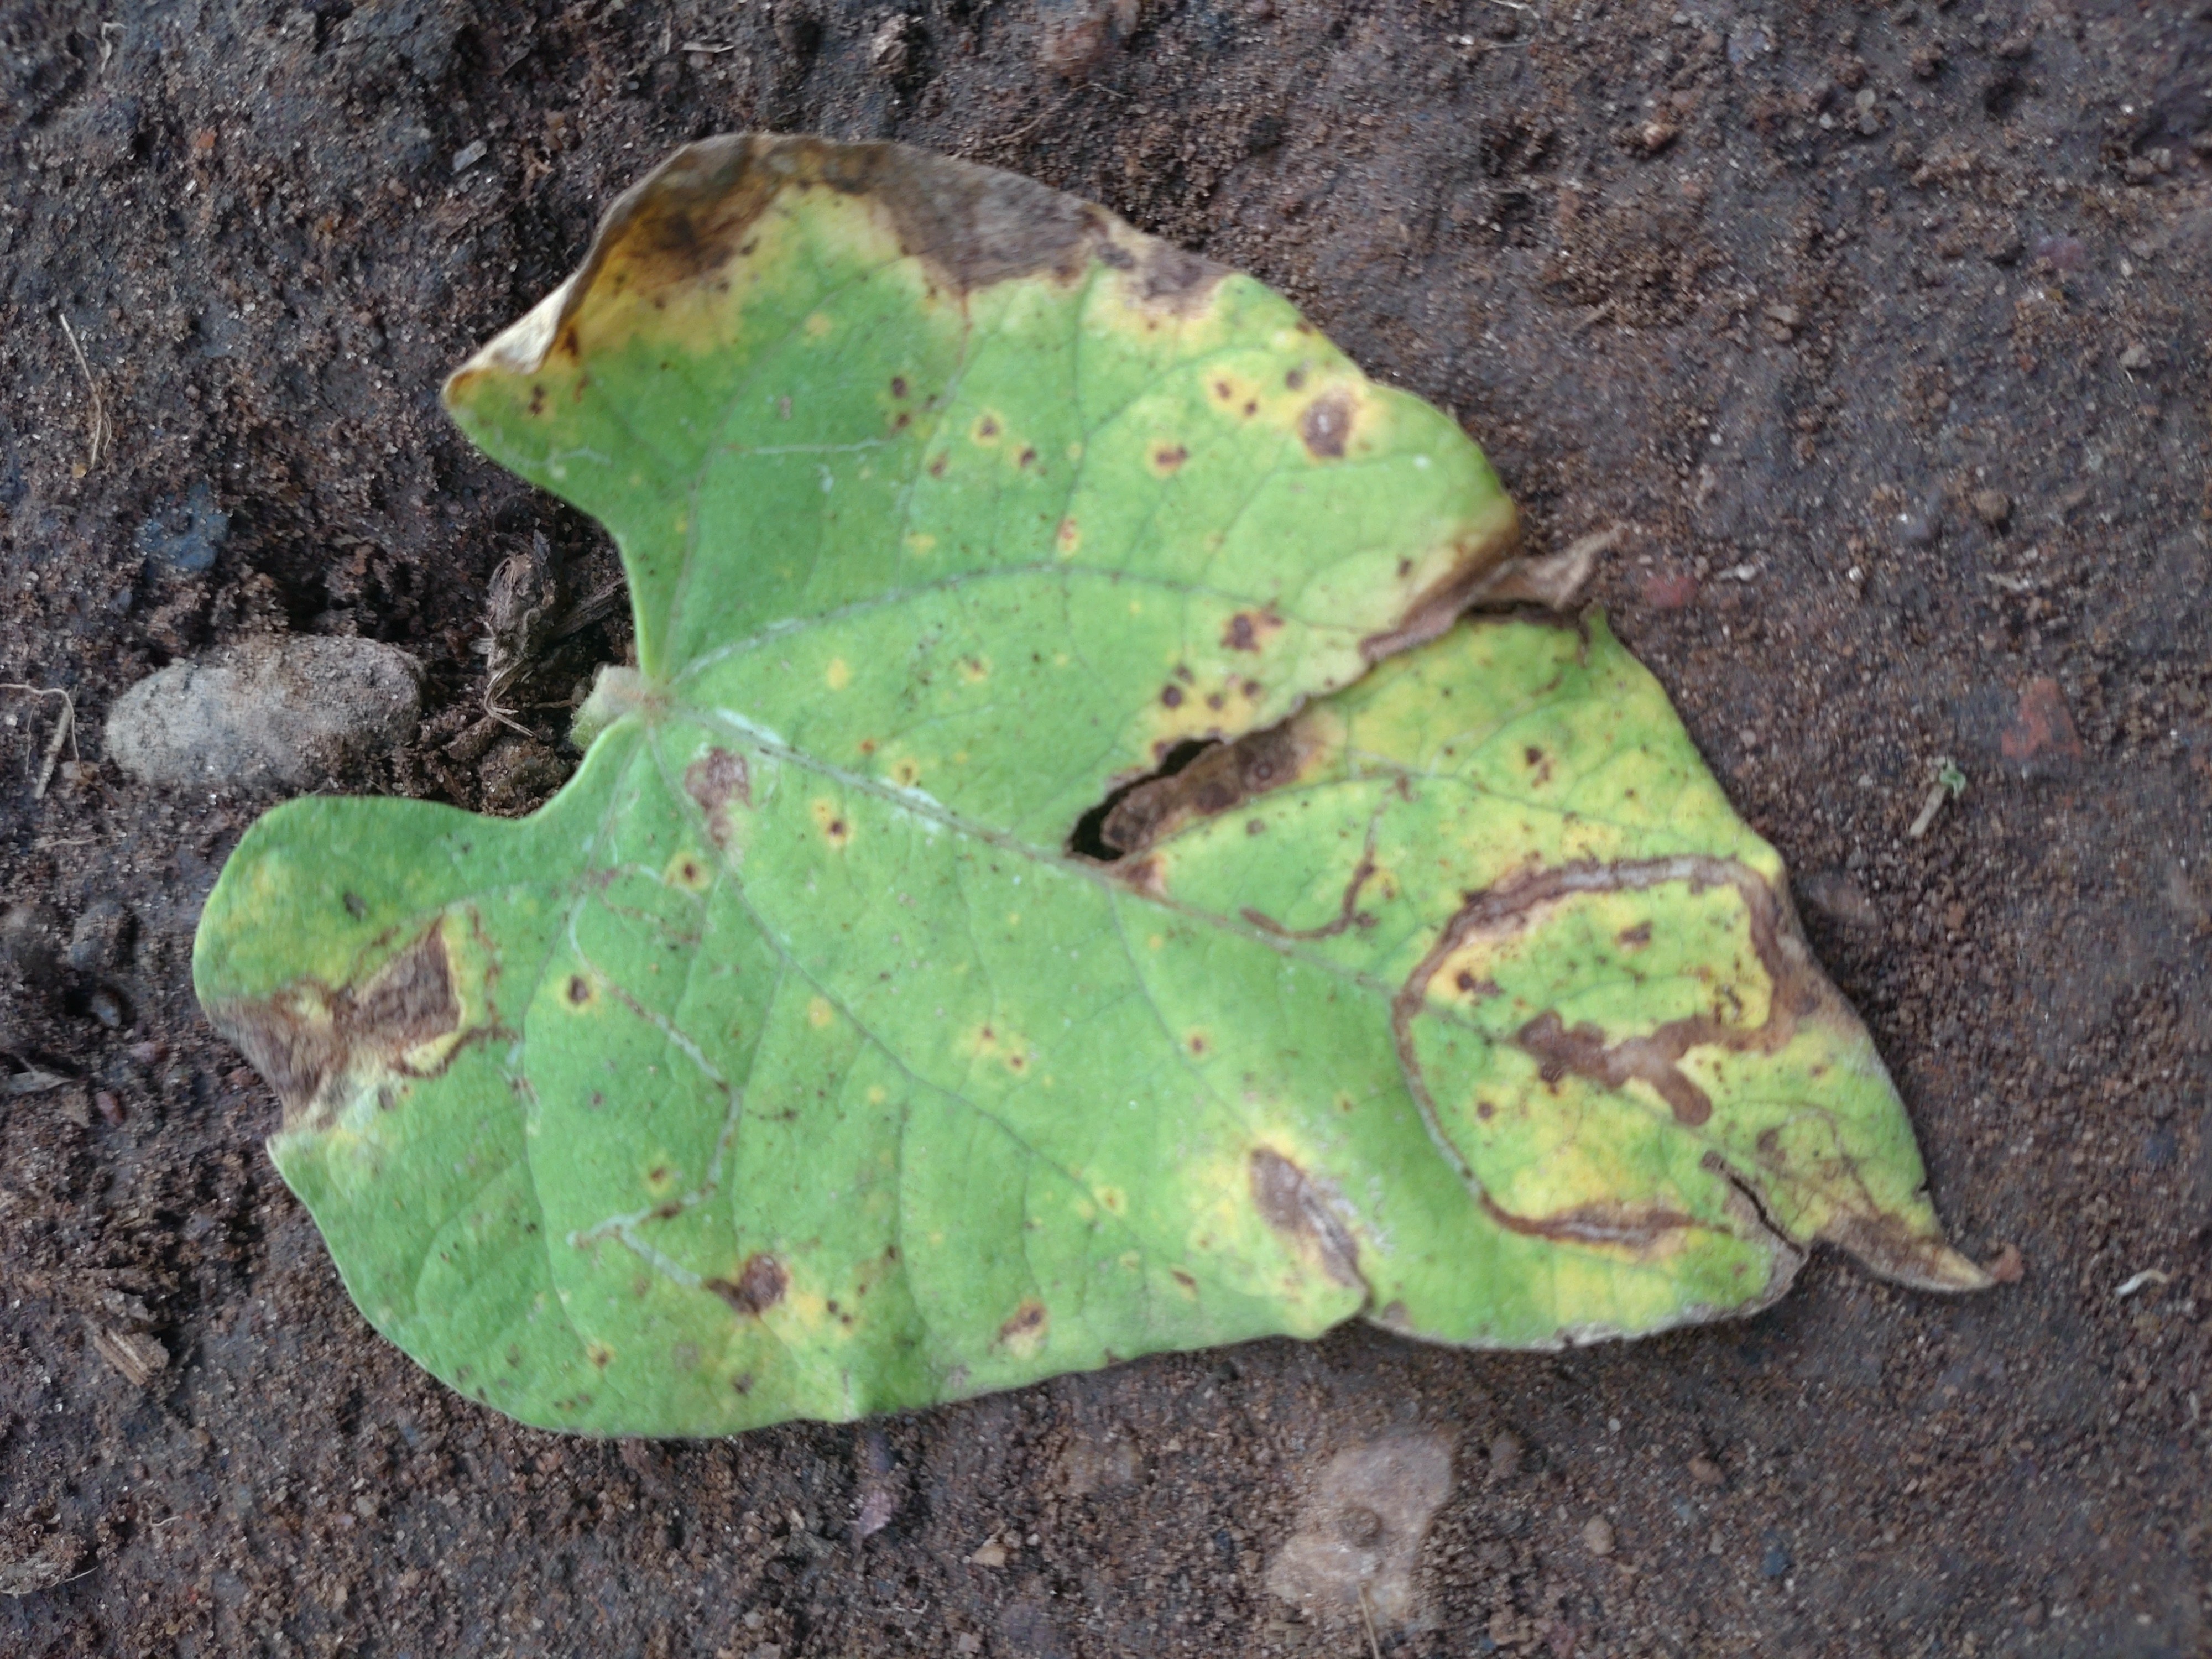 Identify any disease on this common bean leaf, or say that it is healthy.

anthracnose
